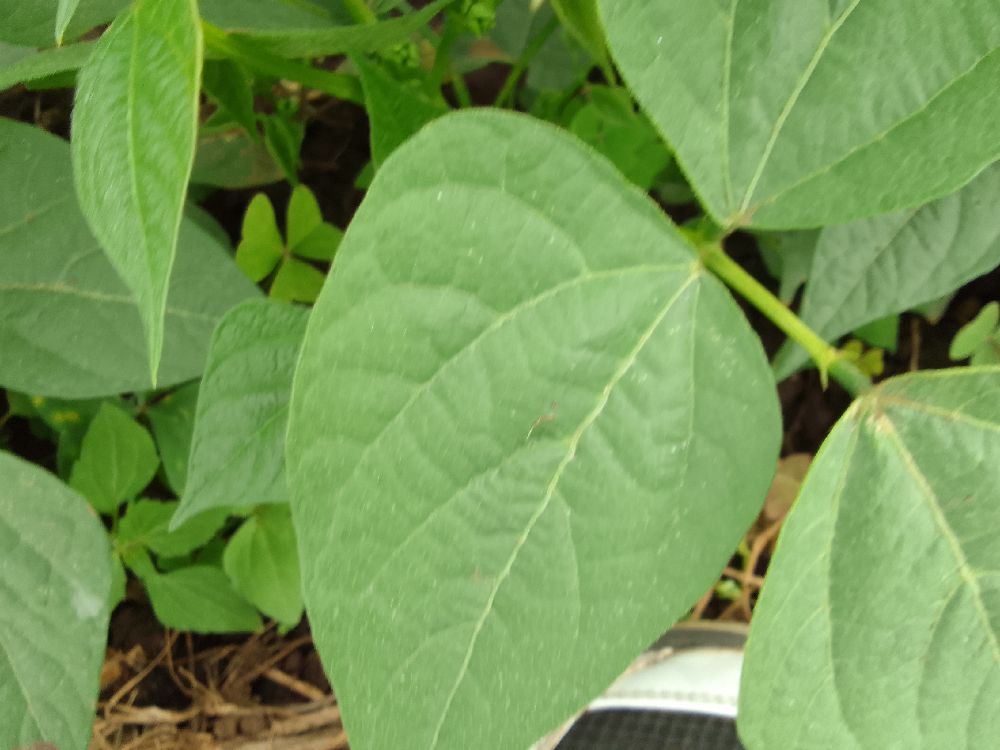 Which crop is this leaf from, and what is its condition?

common bean, healthy
